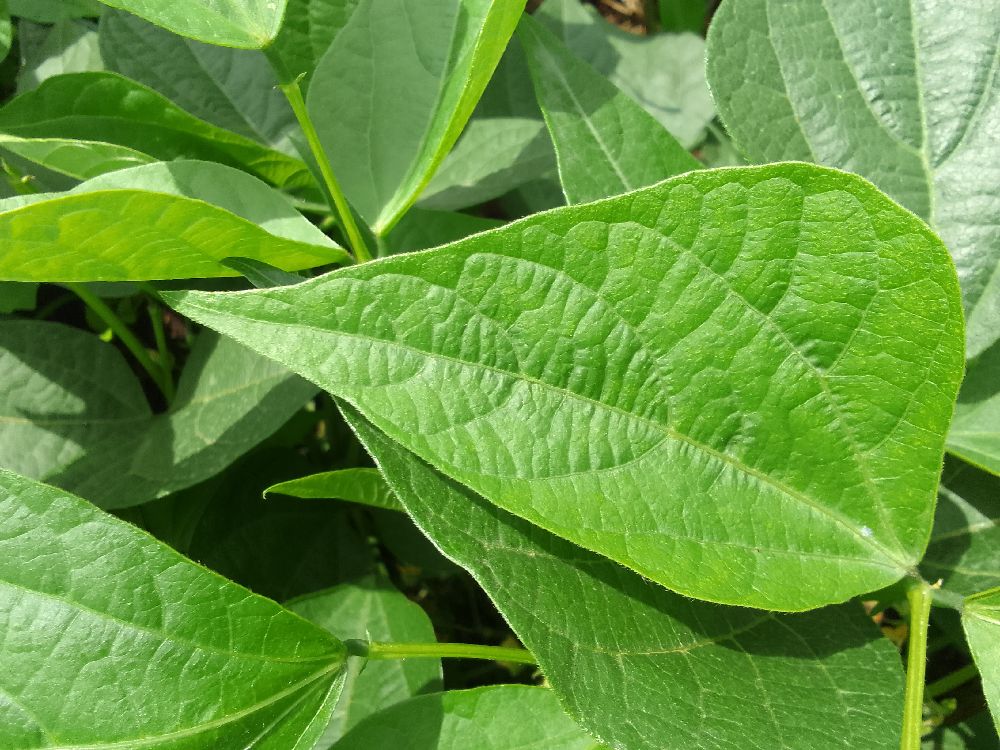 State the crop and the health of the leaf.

common bean, healthy
